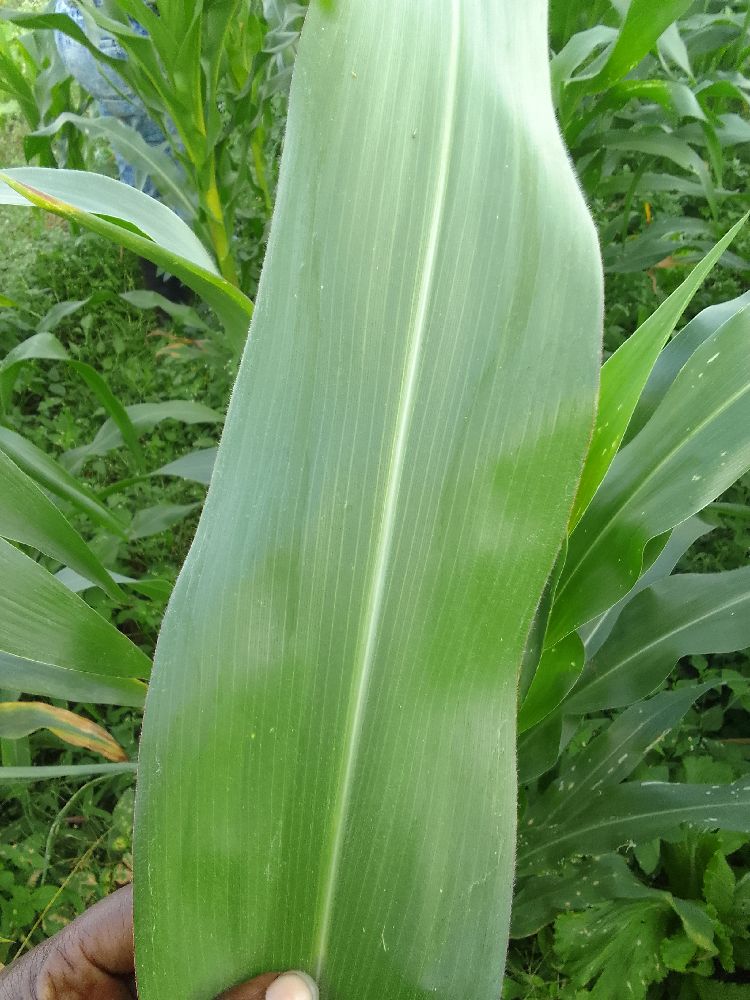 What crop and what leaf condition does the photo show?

maize, healthy
